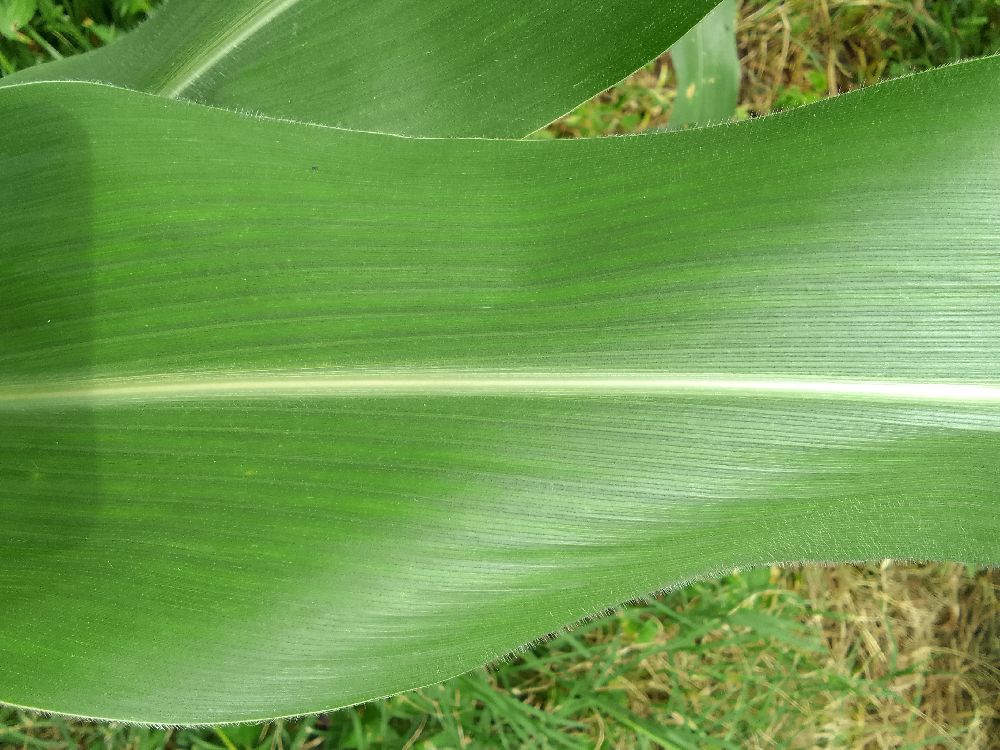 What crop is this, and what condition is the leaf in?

maize, healthy
